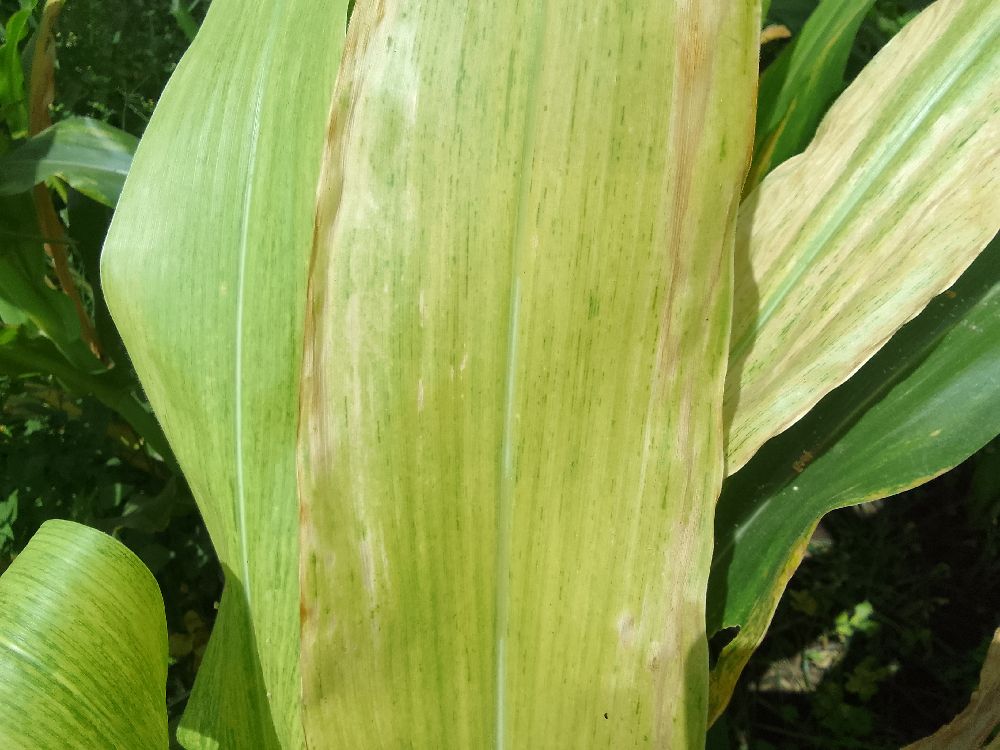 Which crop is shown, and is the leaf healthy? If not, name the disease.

maize, maize lethal necrosis
